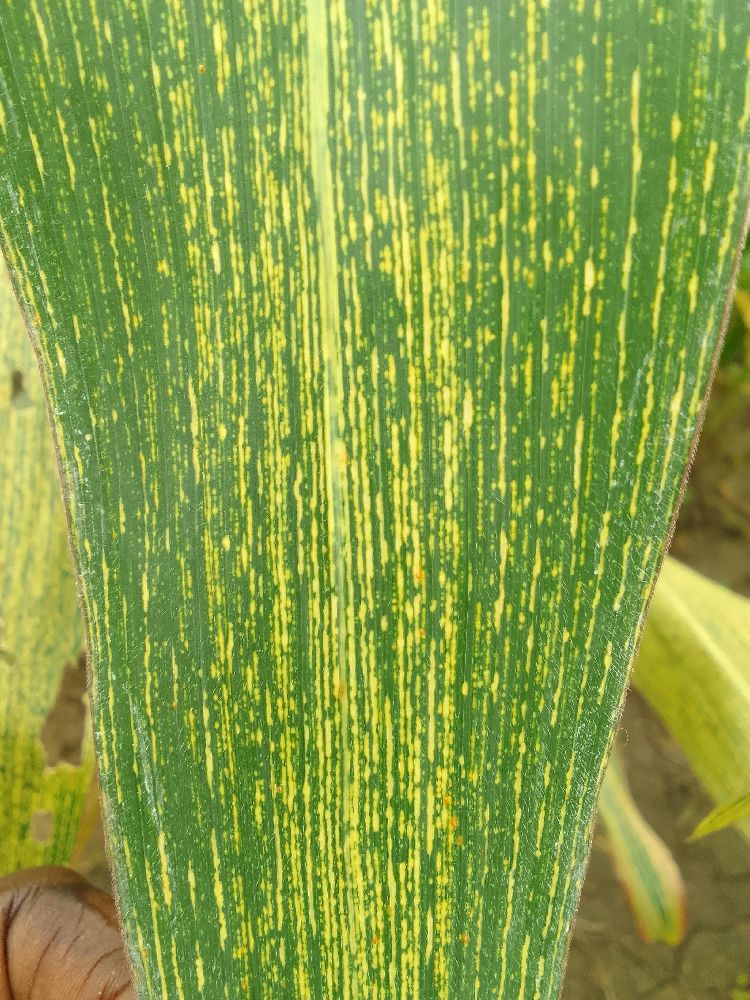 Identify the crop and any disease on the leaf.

maize, maize streak virus
